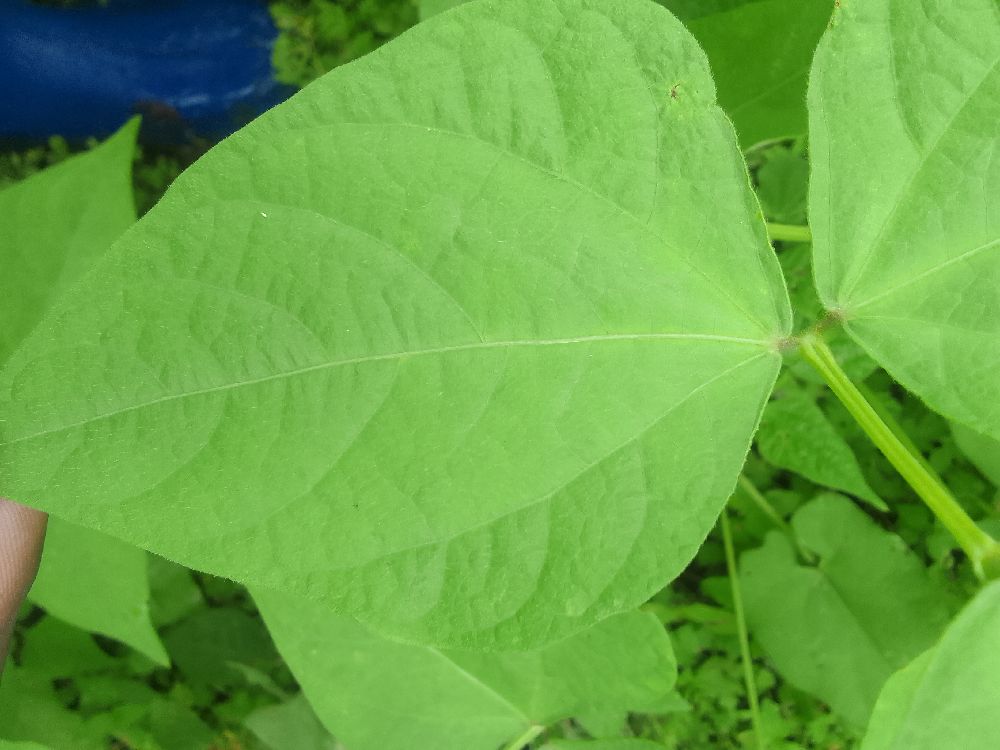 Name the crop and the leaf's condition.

common bean, healthy
